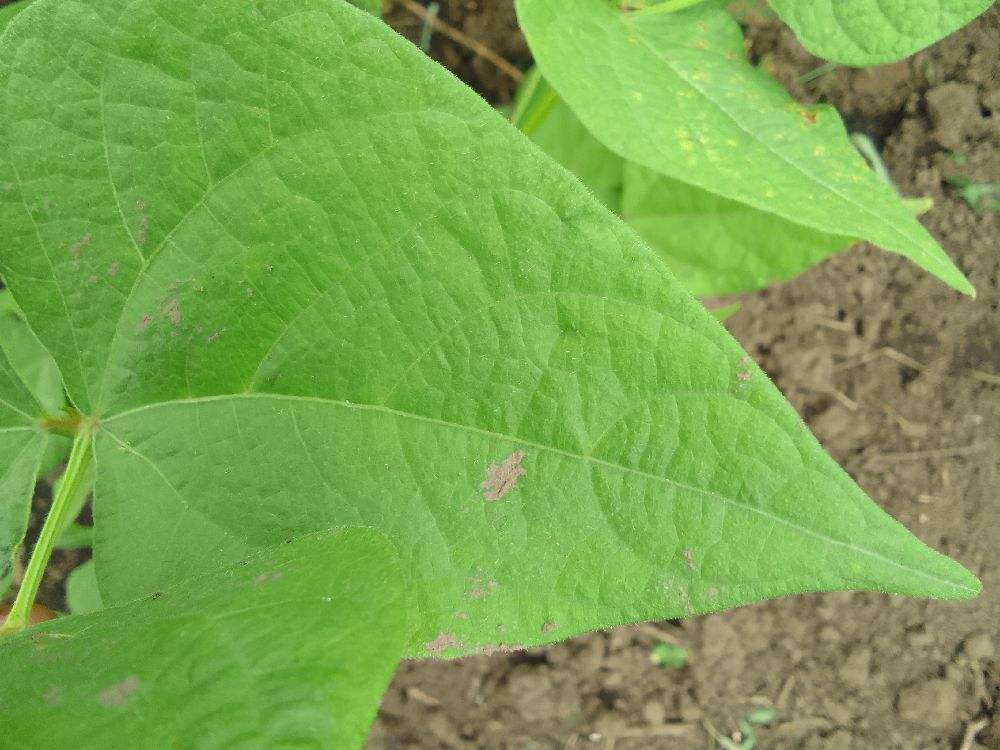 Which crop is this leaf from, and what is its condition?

common bean, healthy
